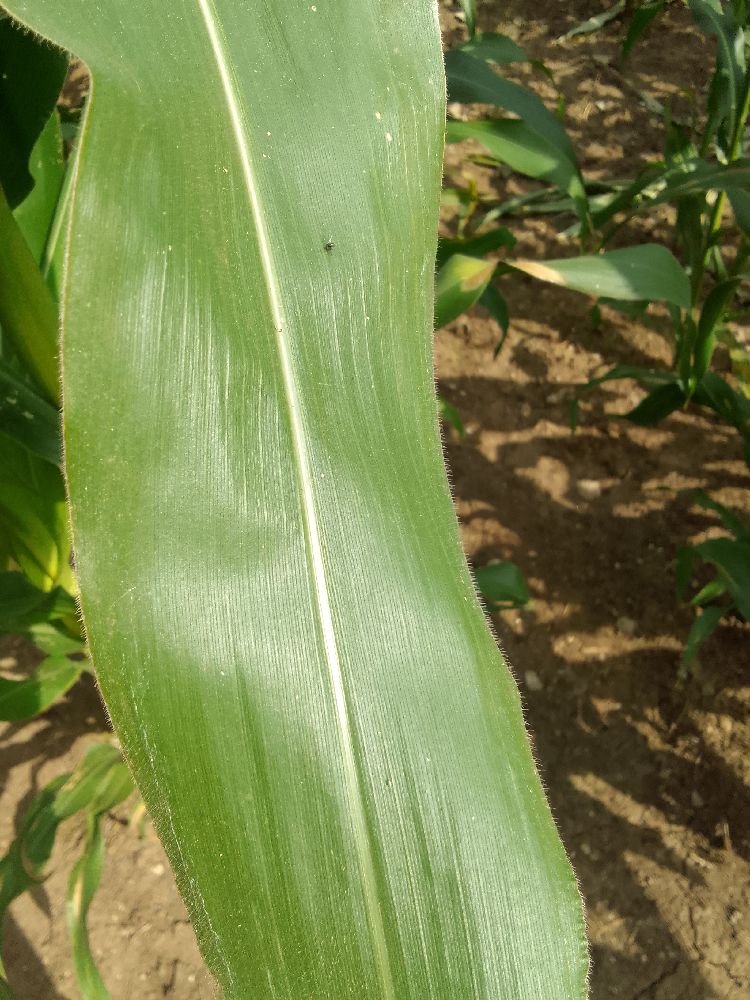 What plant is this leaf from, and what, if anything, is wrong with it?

maize, healthy
